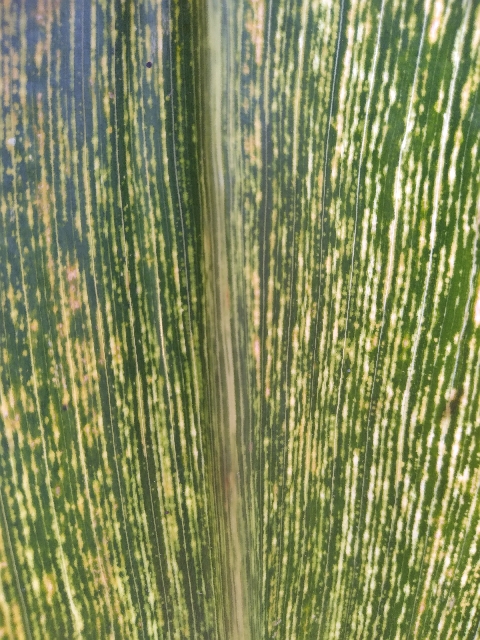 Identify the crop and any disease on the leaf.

maize, maize streak virus
